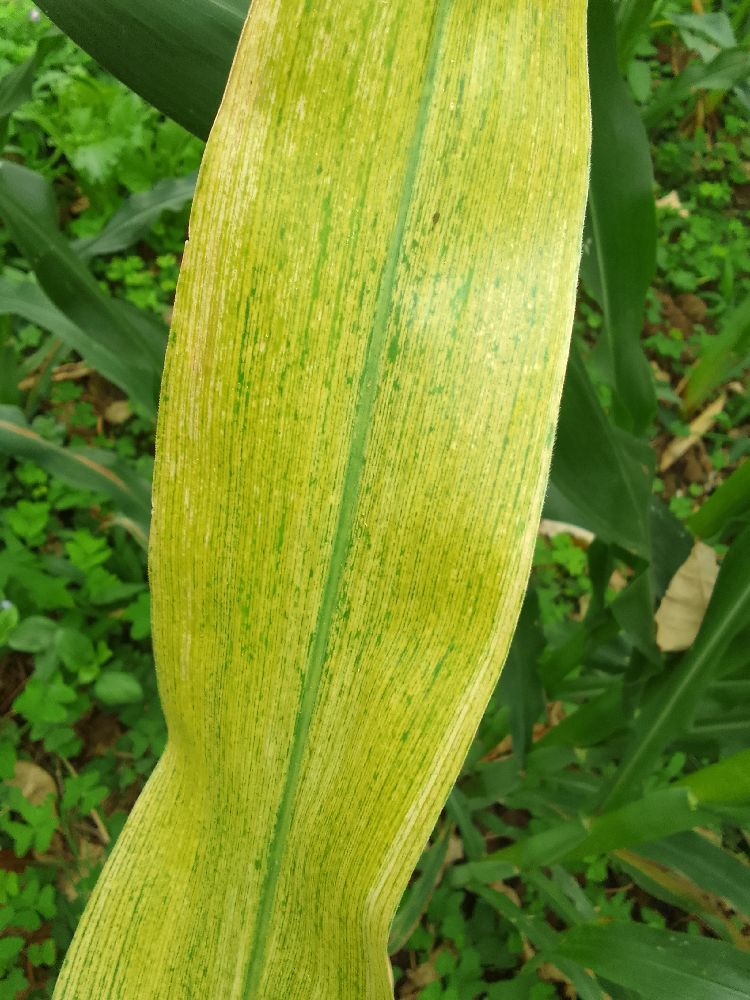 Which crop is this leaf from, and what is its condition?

maize, maize lethal necrosis
